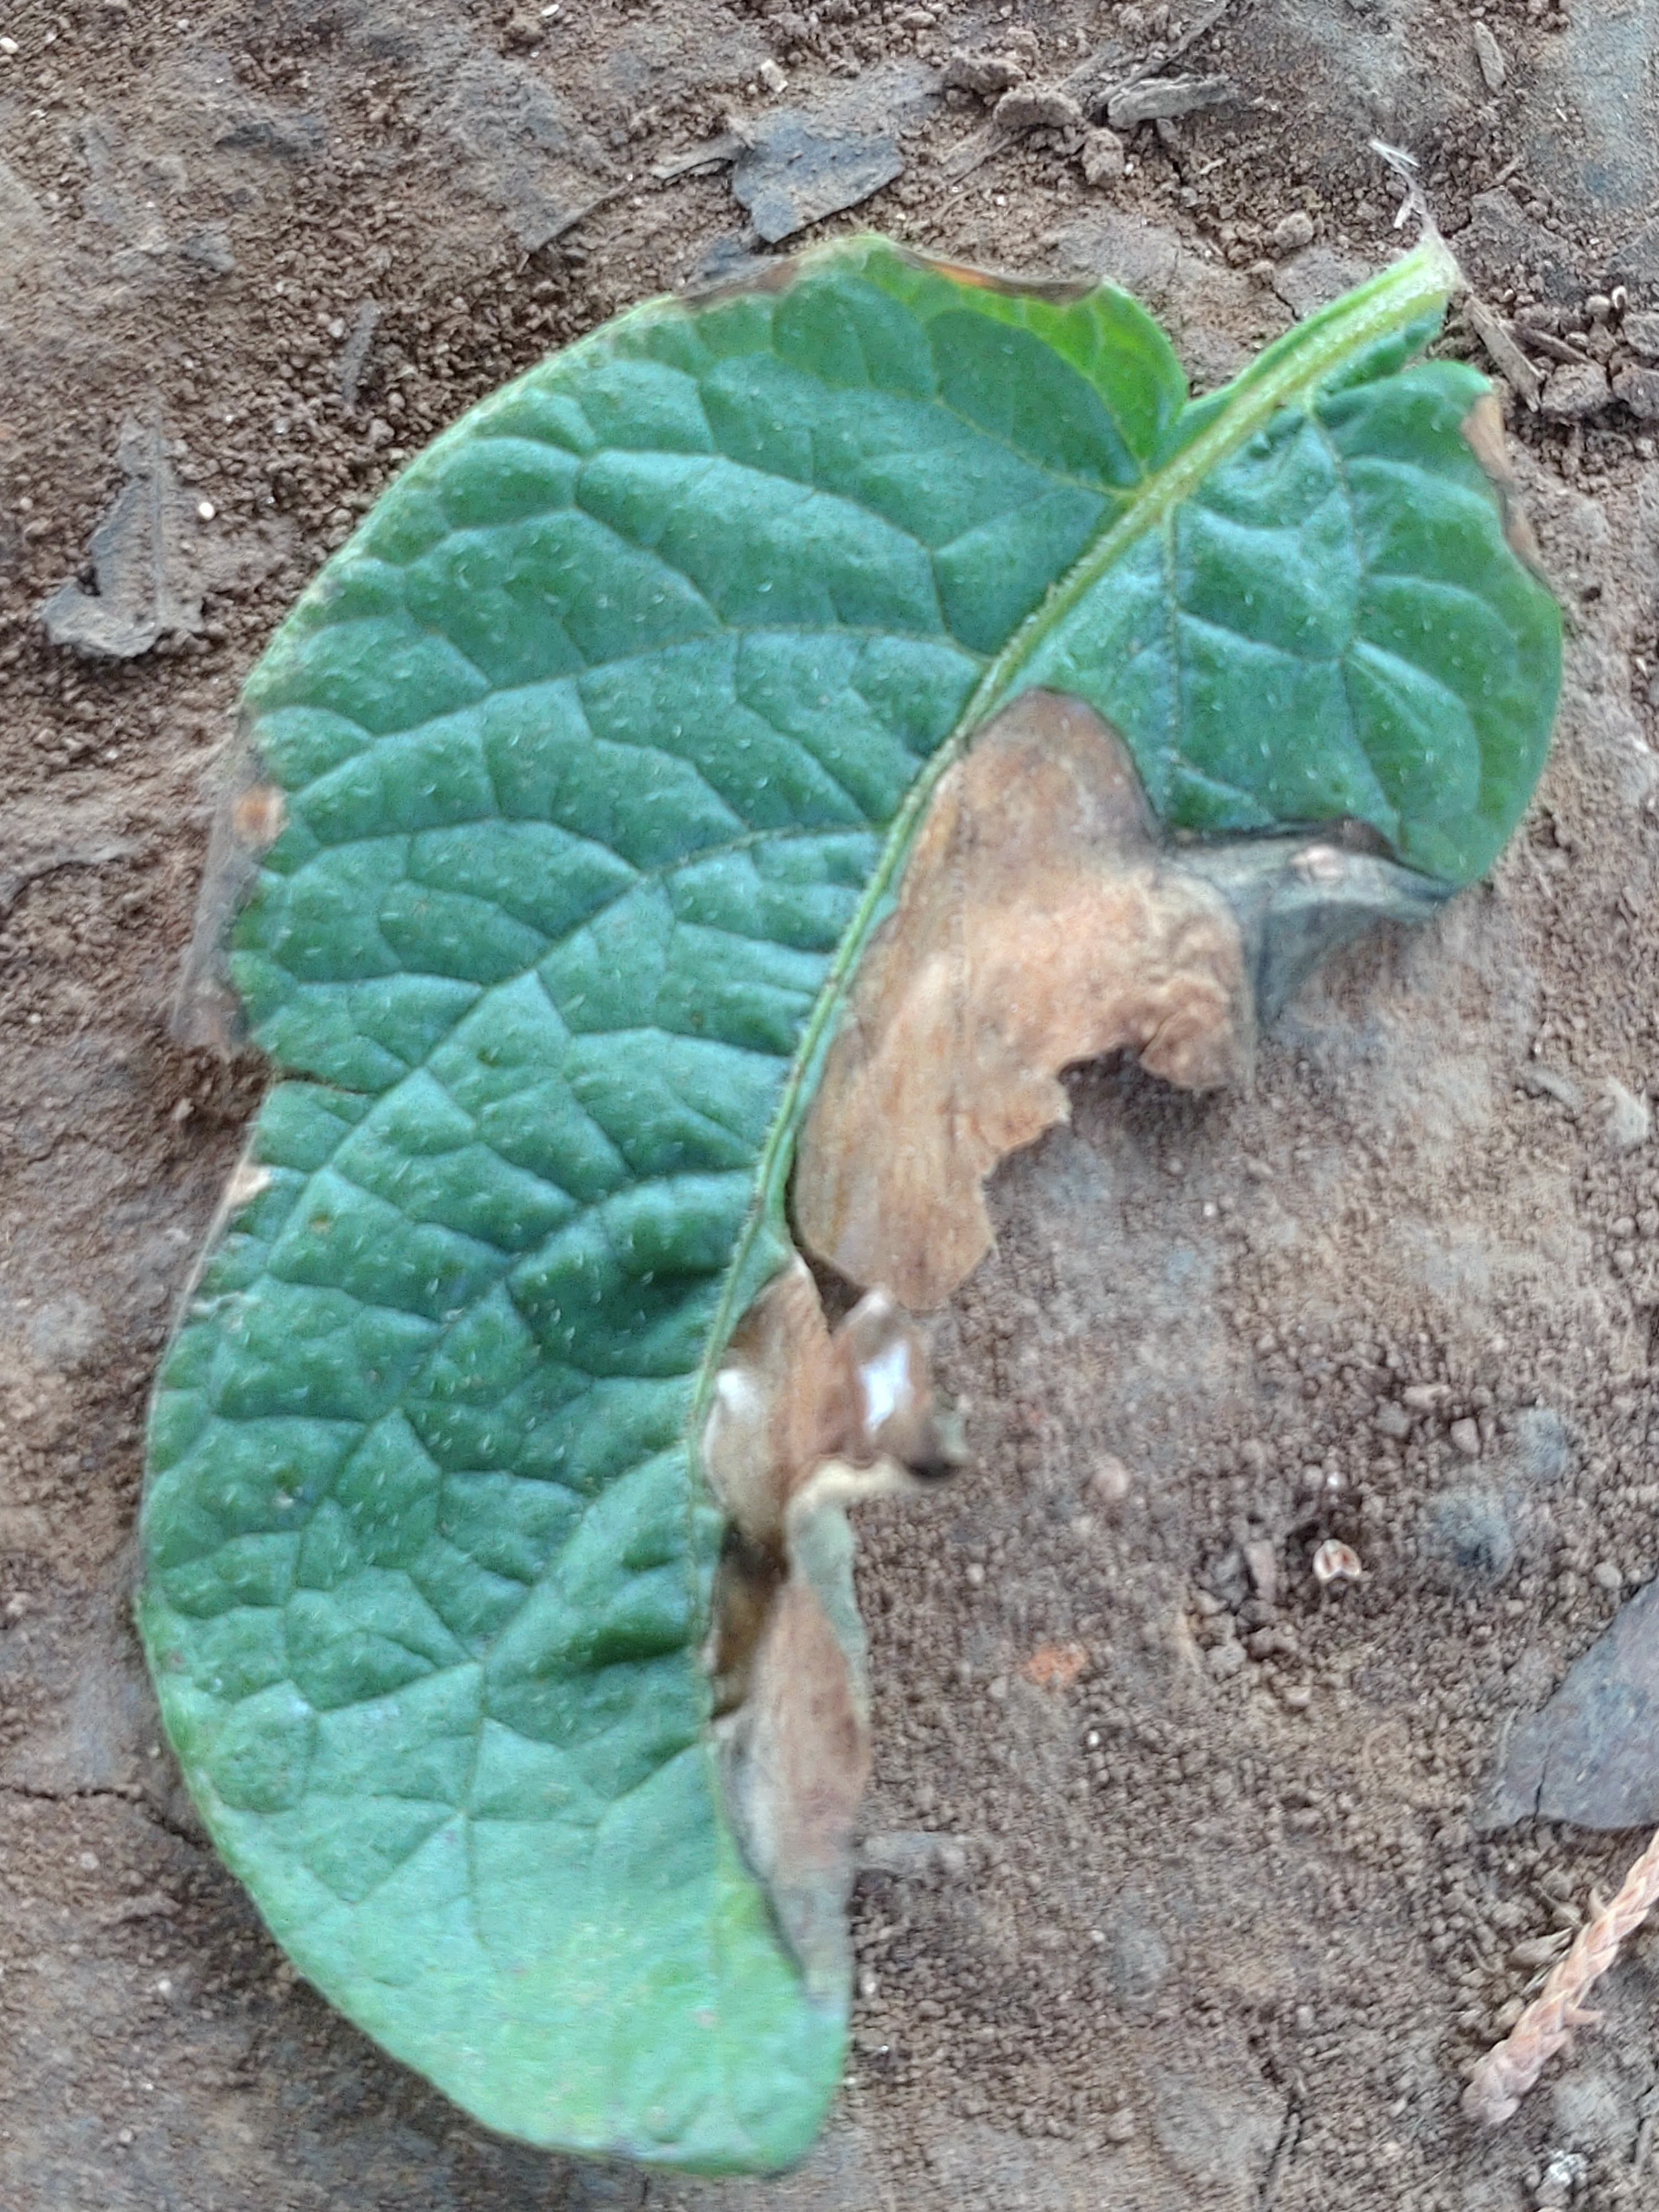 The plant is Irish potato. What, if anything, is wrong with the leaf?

early blight
